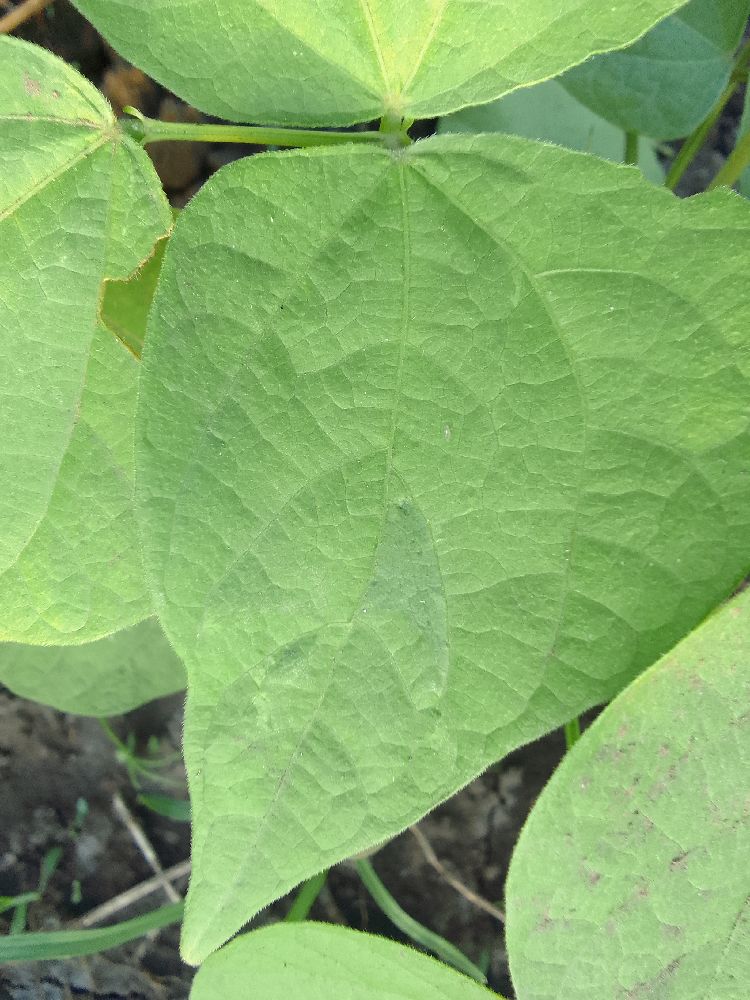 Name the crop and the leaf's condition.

common bean, healthy
